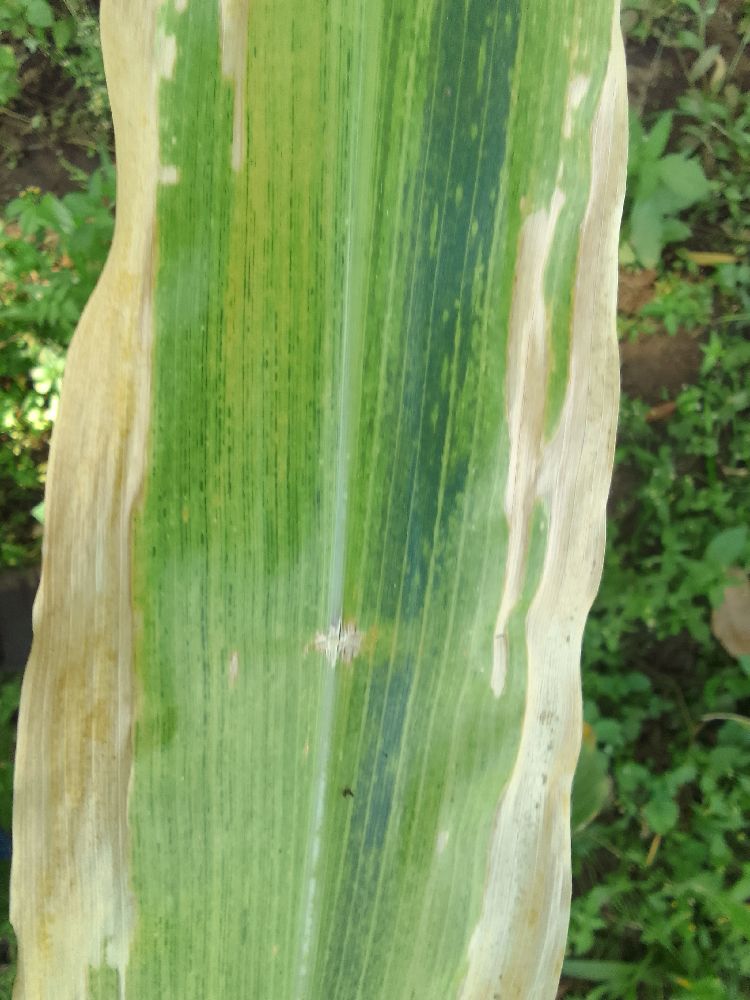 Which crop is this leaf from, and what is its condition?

maize, maize lethal necrosis
